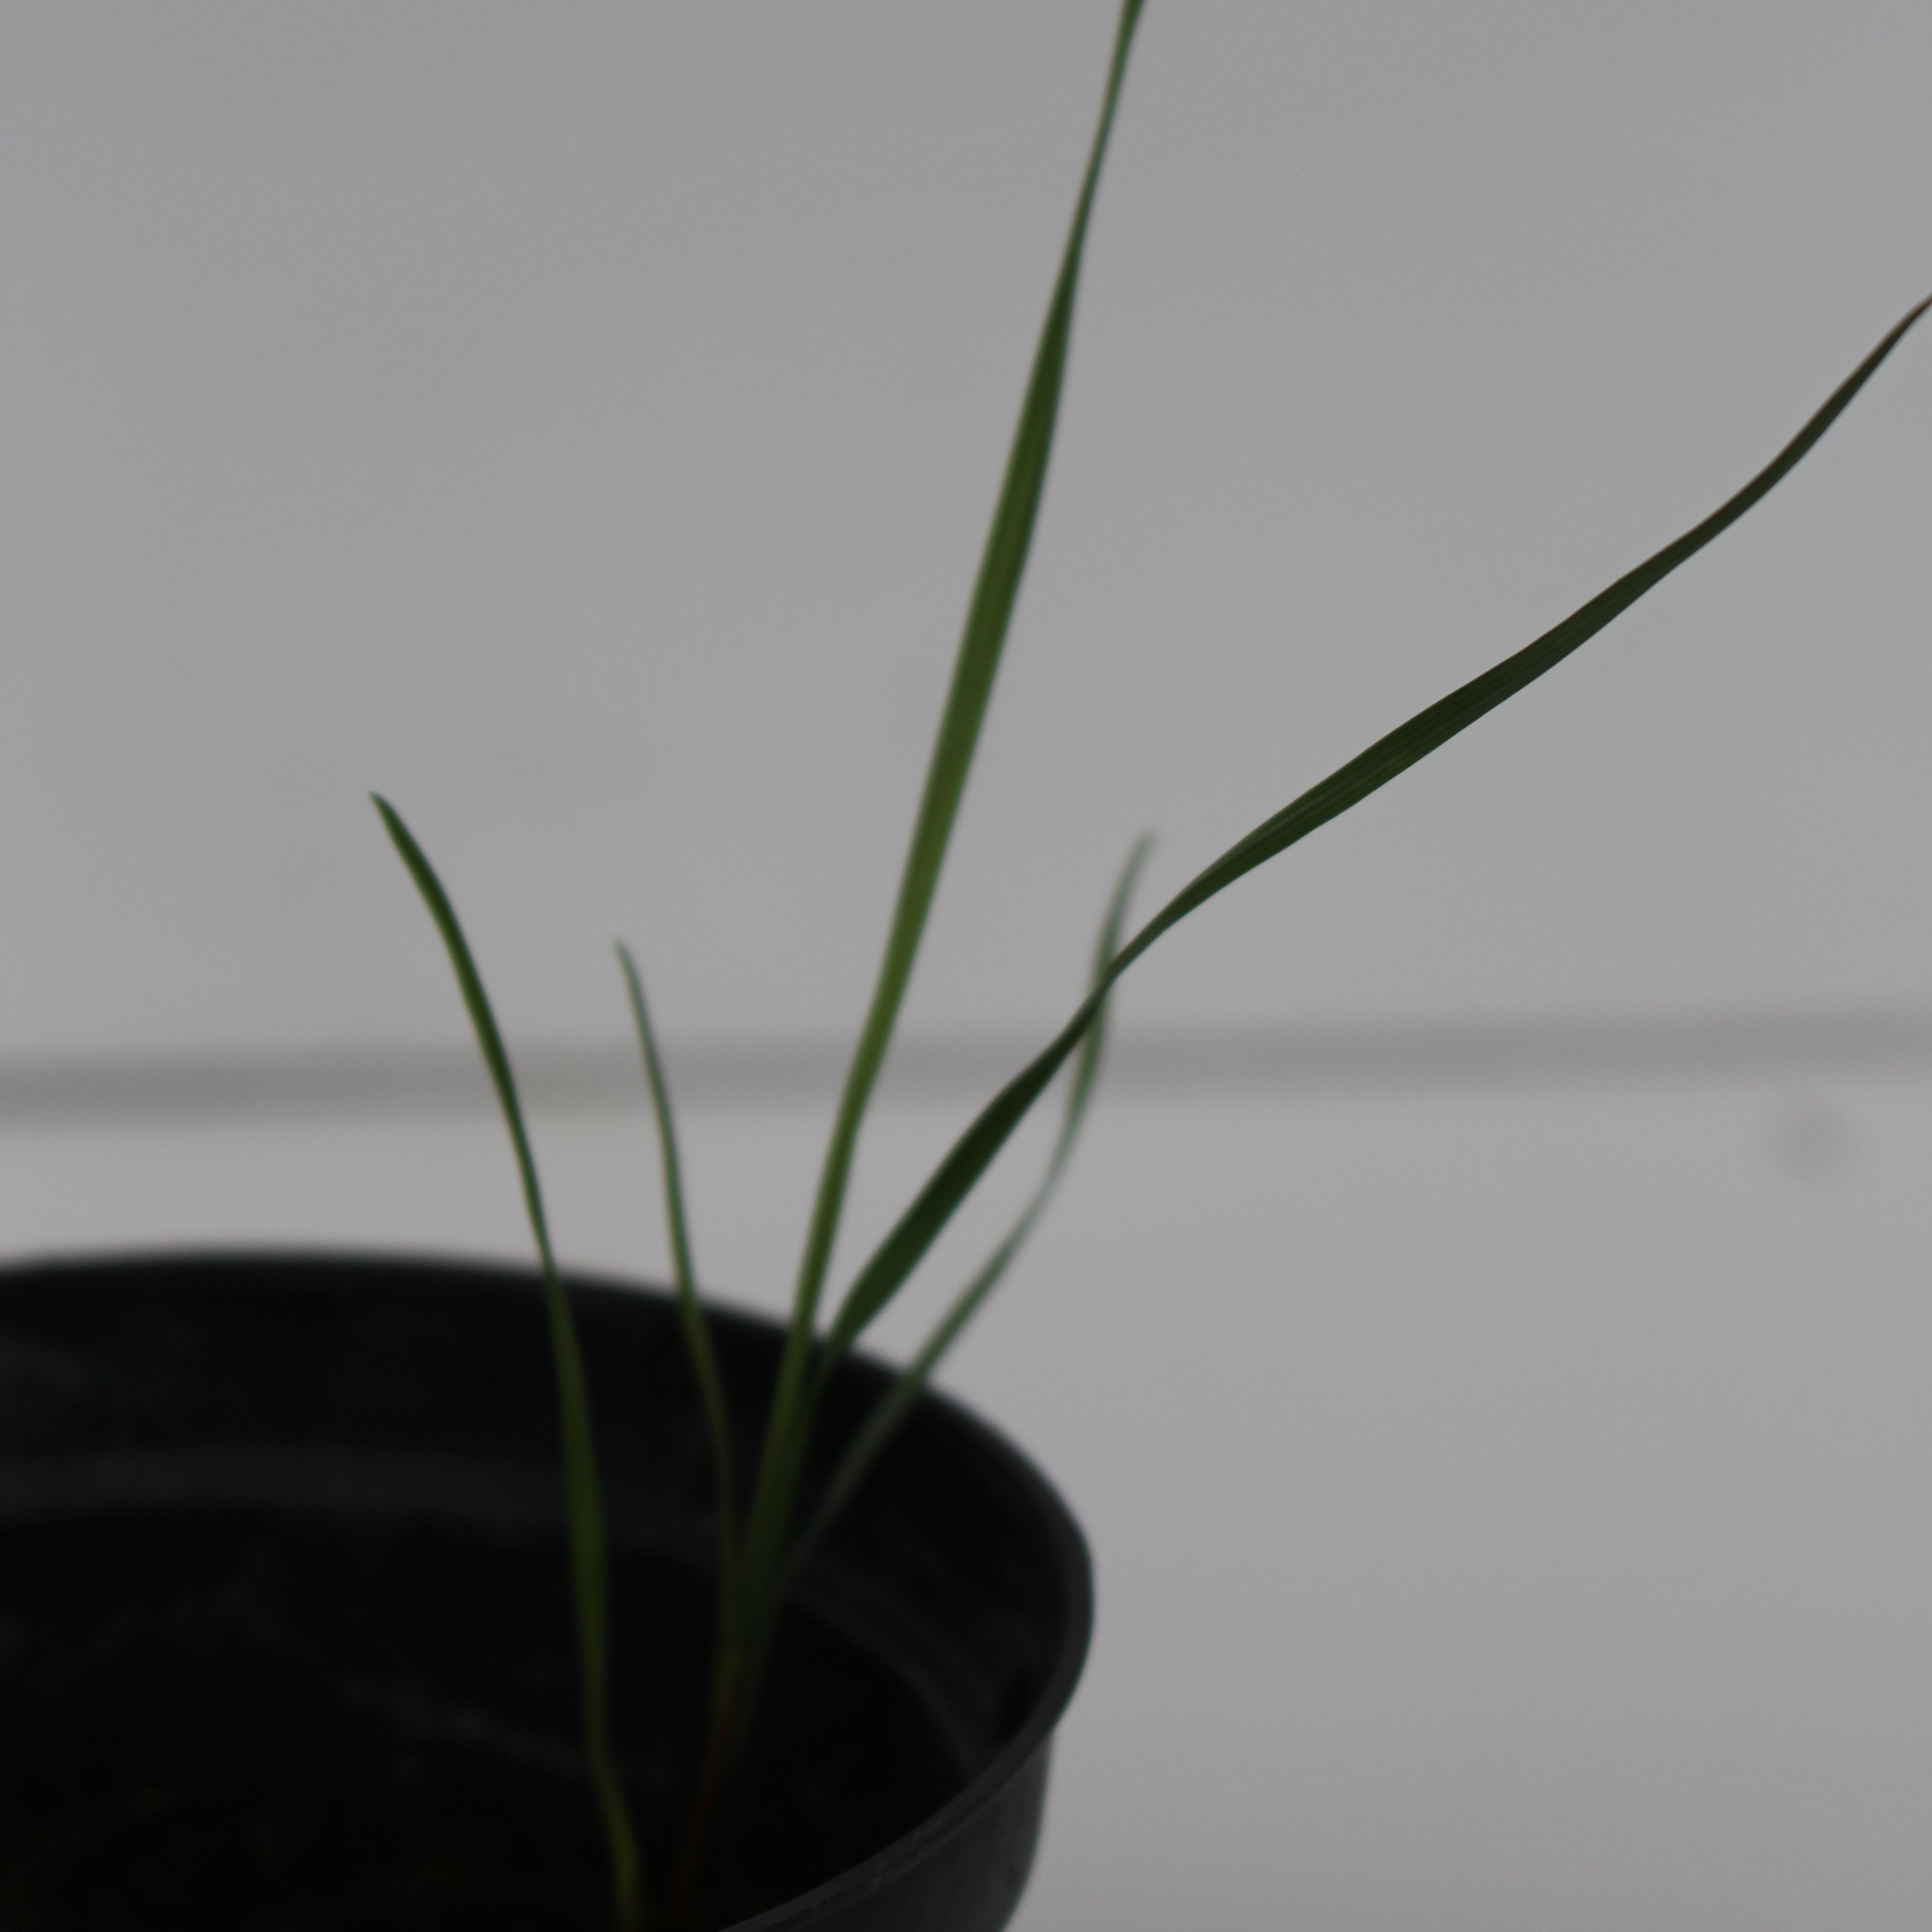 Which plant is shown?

Lolium multiflorum
